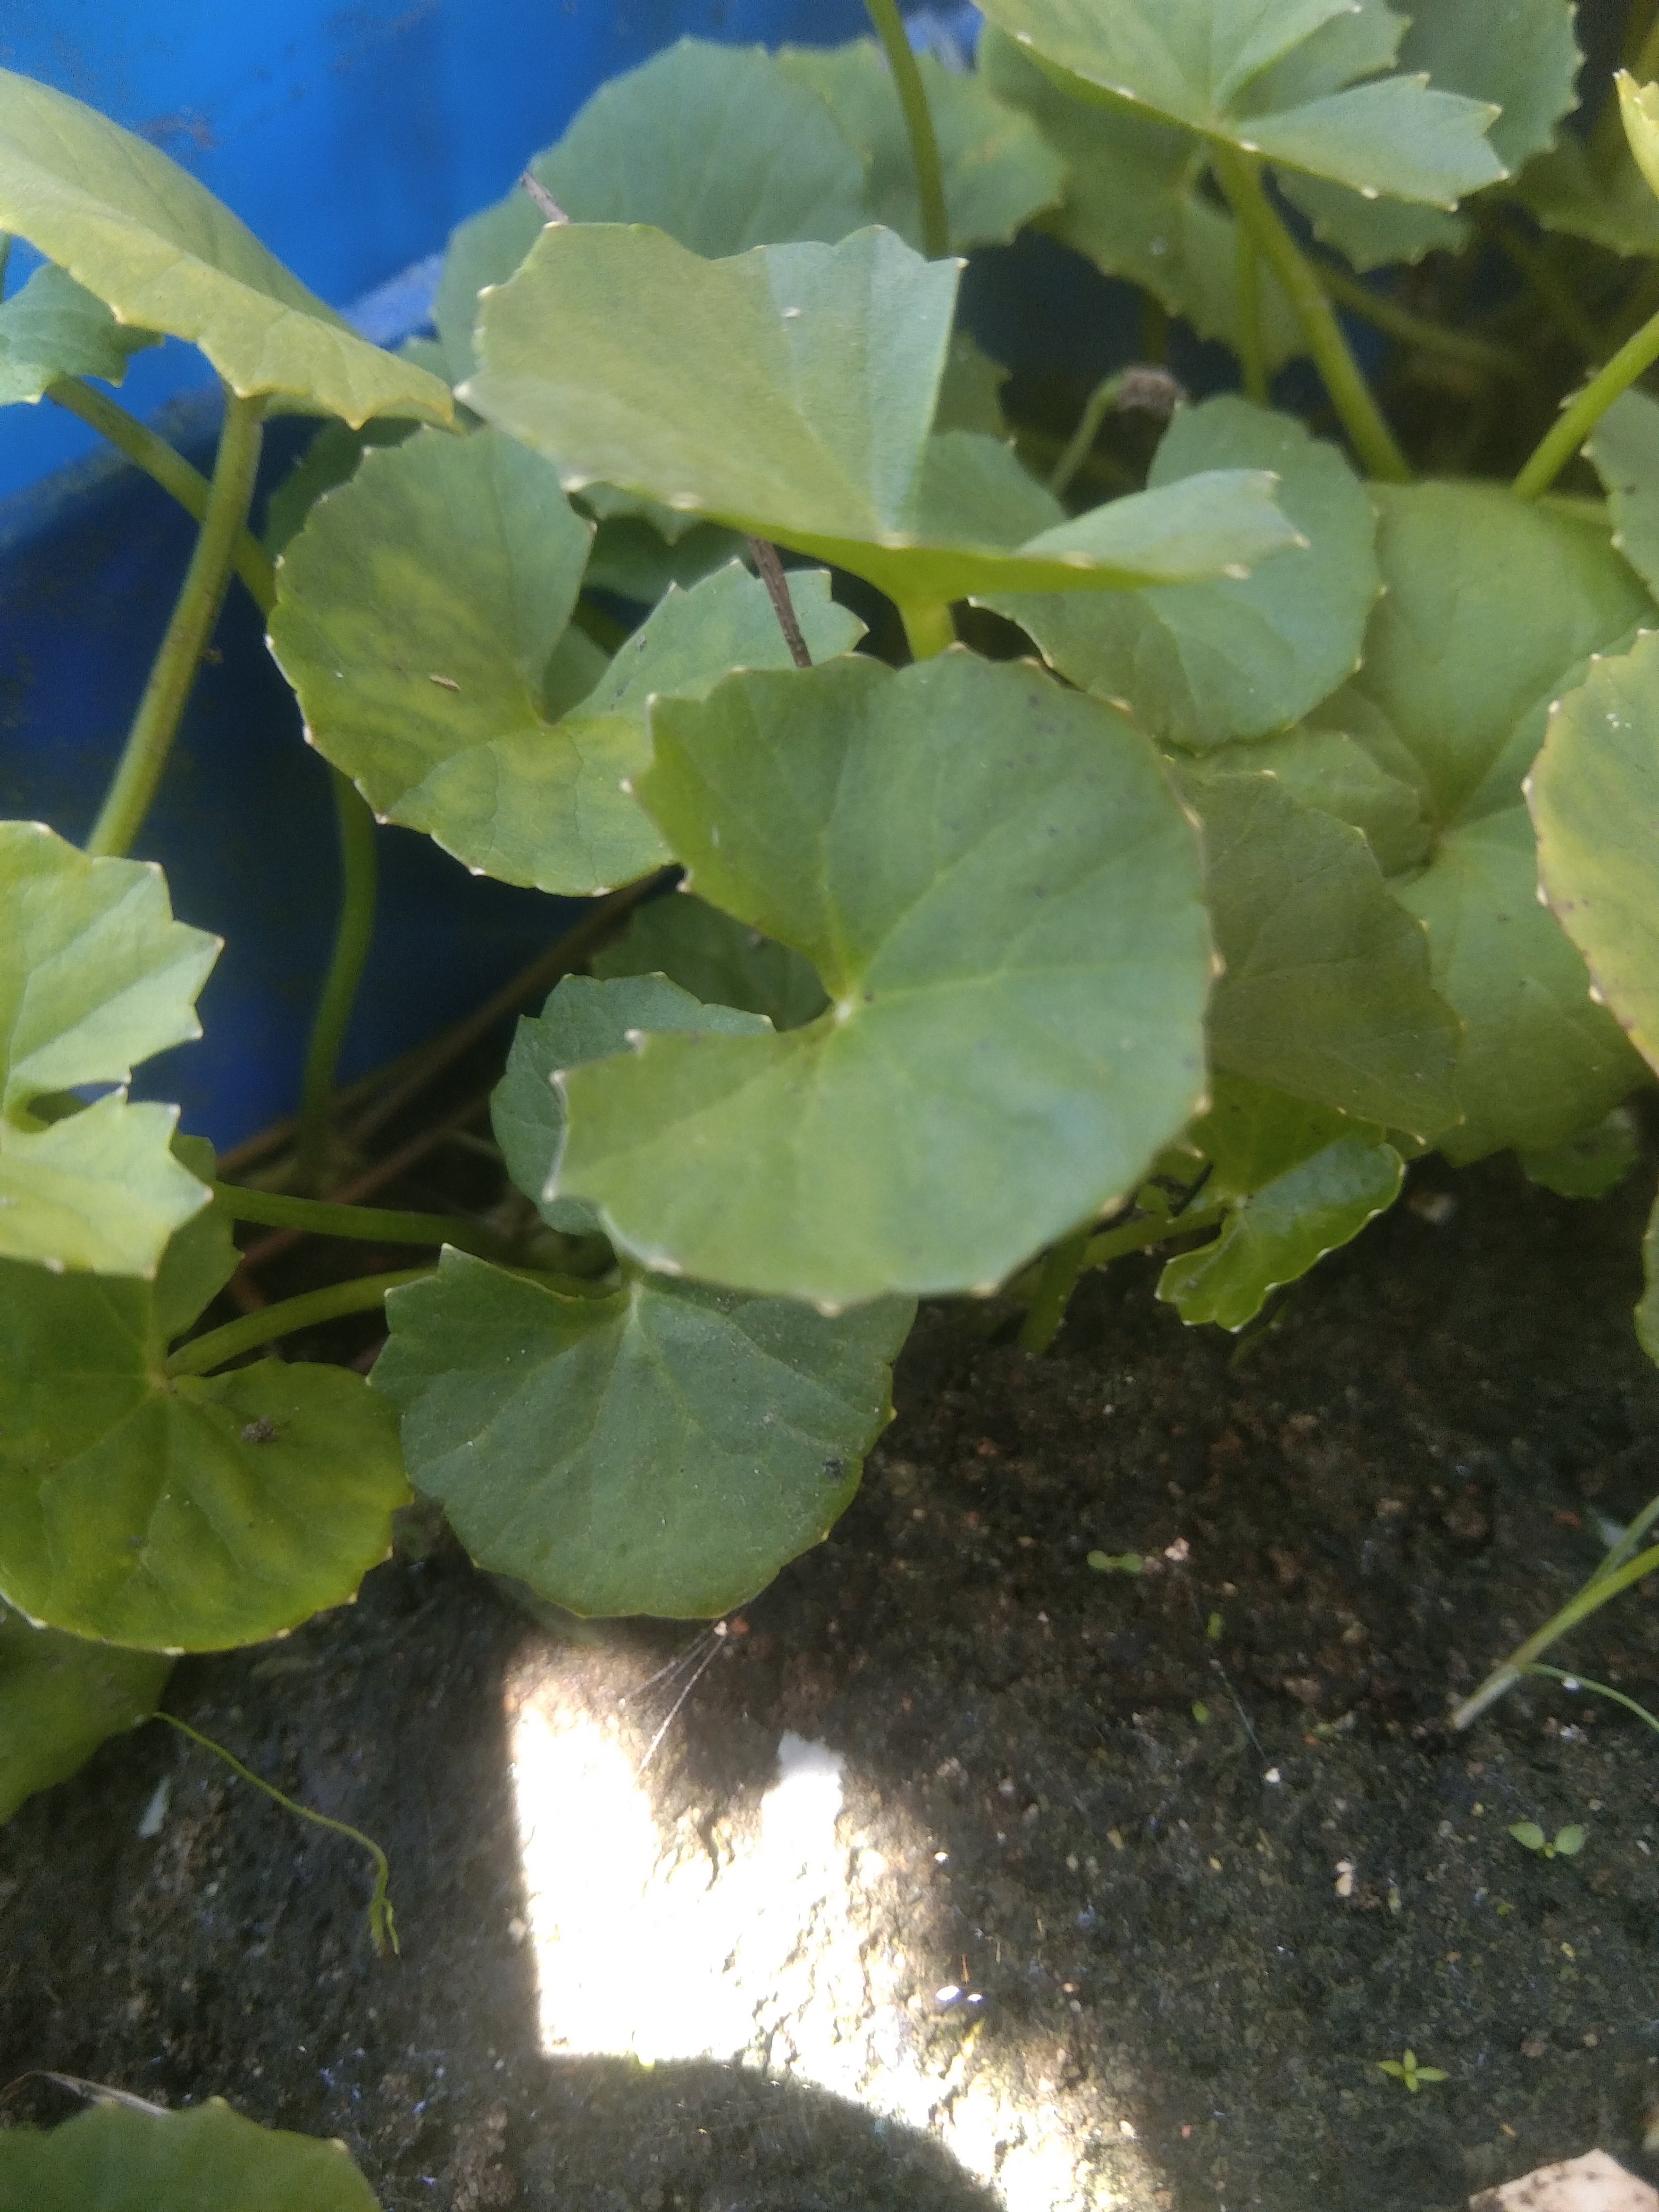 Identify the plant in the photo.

thankuni
